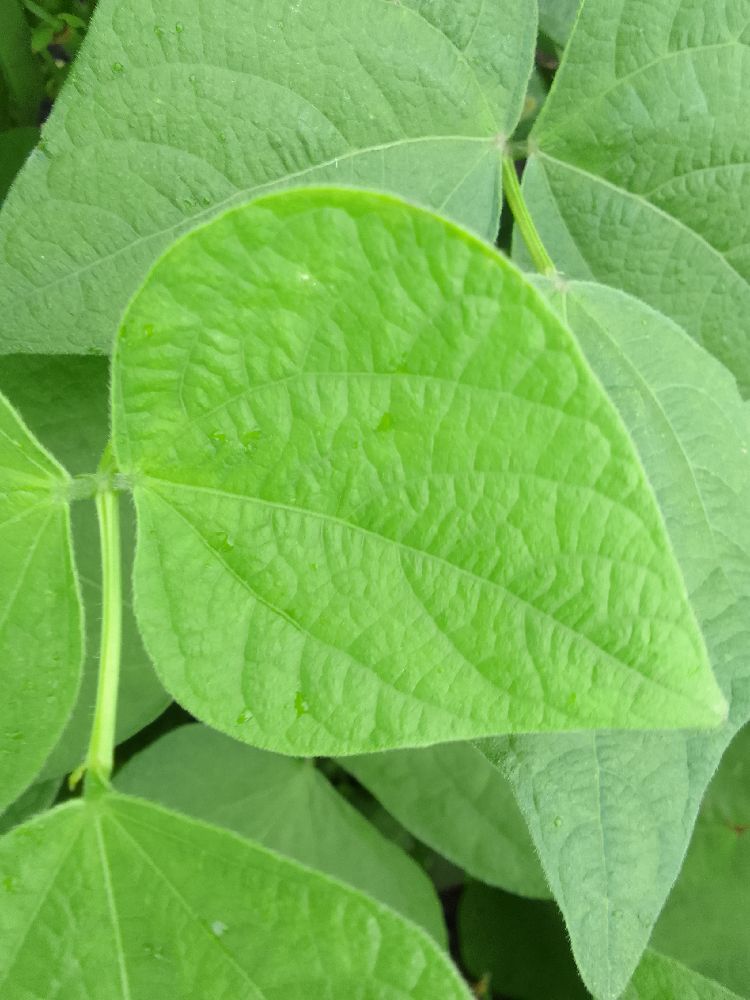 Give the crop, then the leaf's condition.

common bean, healthy
